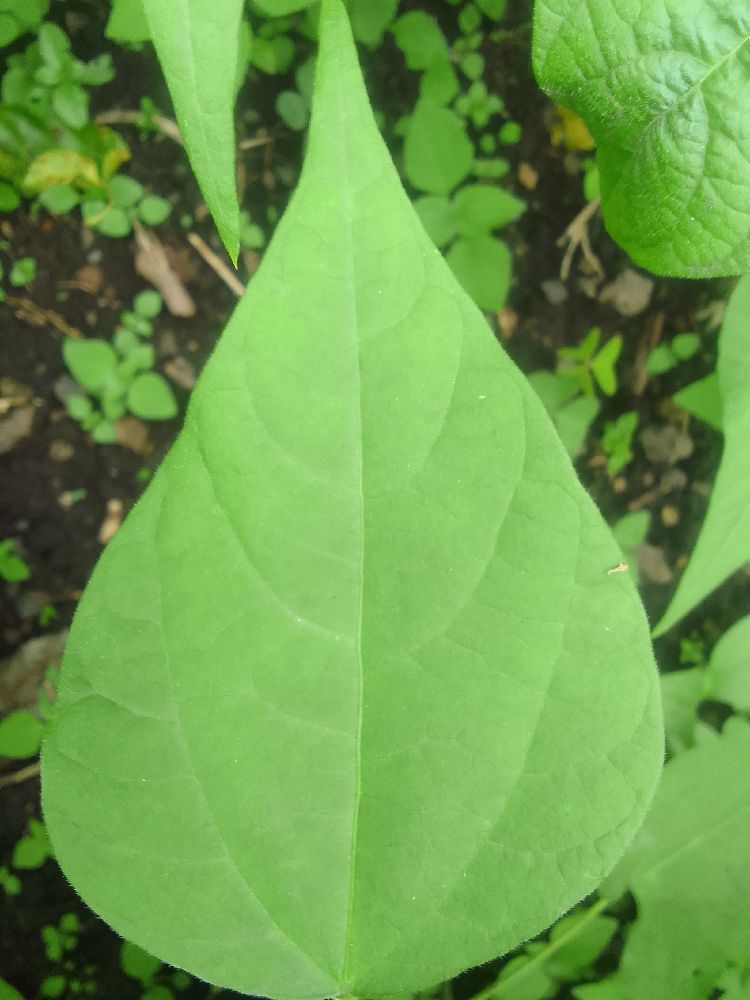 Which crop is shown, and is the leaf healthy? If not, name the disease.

common bean, healthy
